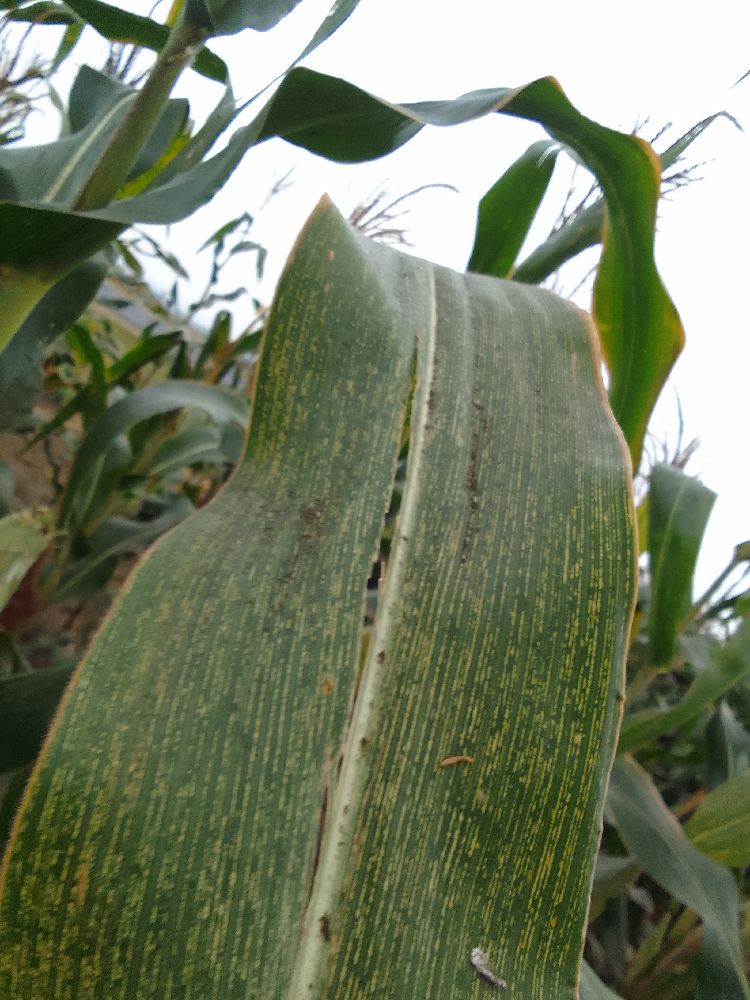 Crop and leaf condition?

maize, maize streak virus
